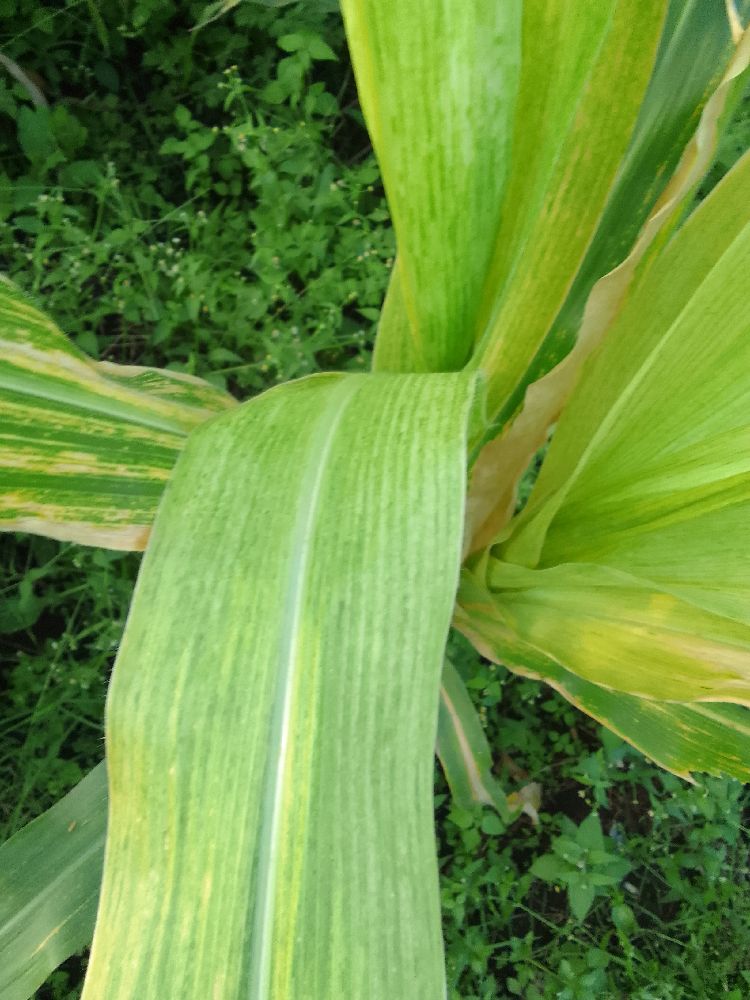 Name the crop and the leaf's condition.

maize, maize lethal necrosis
